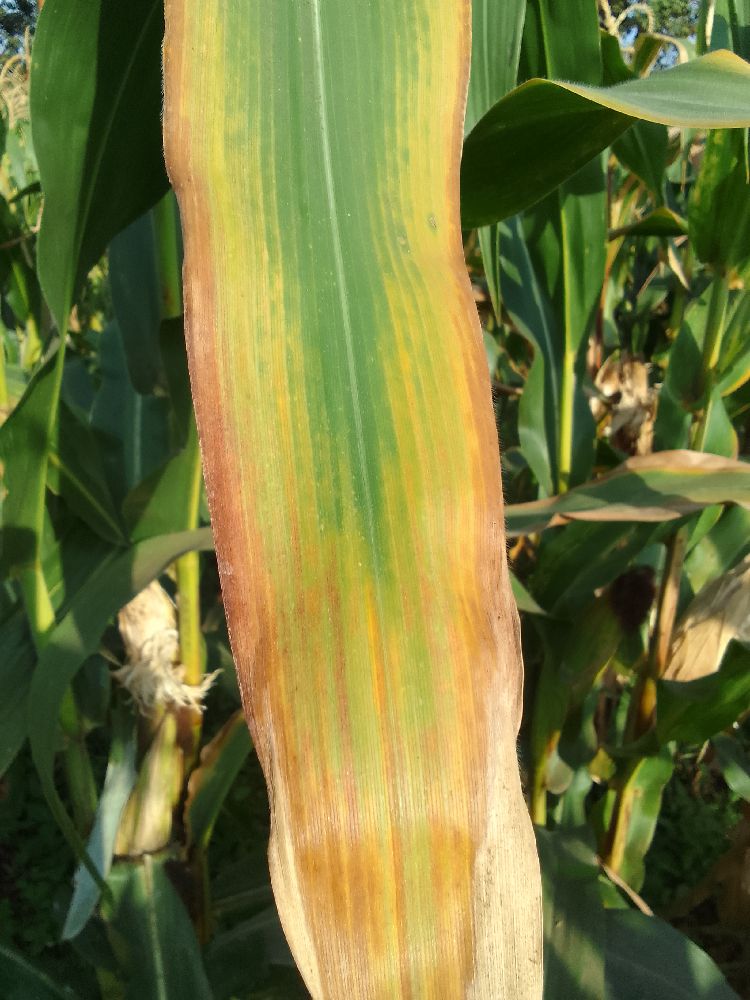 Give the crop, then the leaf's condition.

maize, maize lethal necrosis
